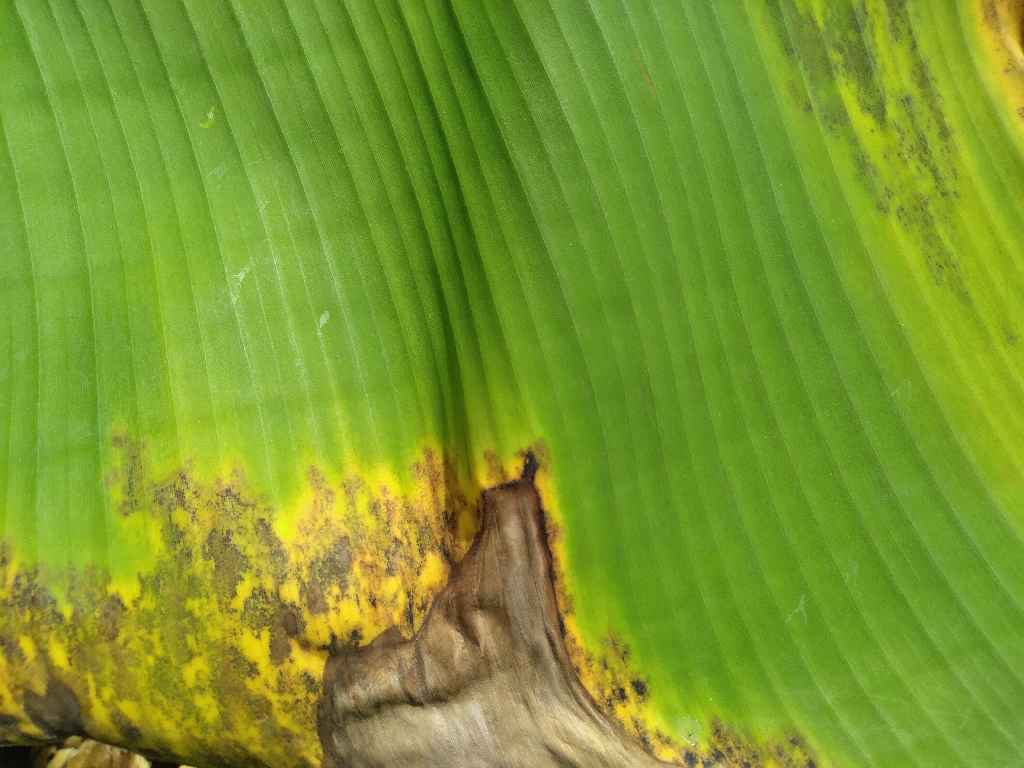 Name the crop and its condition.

banana, black sigatoka
